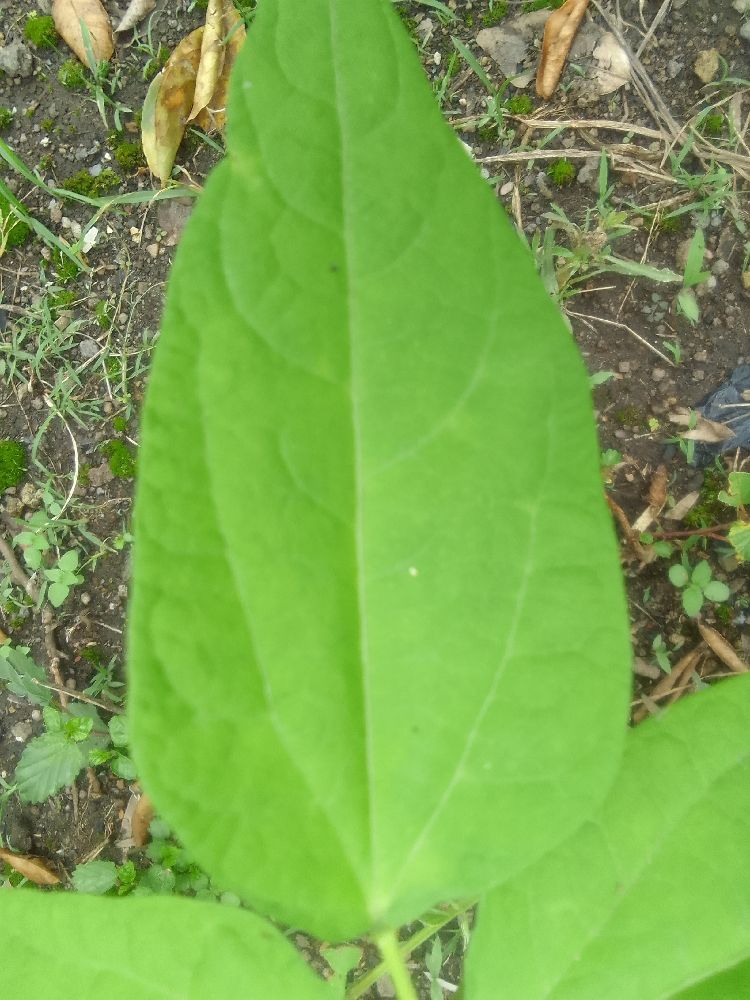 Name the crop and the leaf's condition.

common bean, healthy
